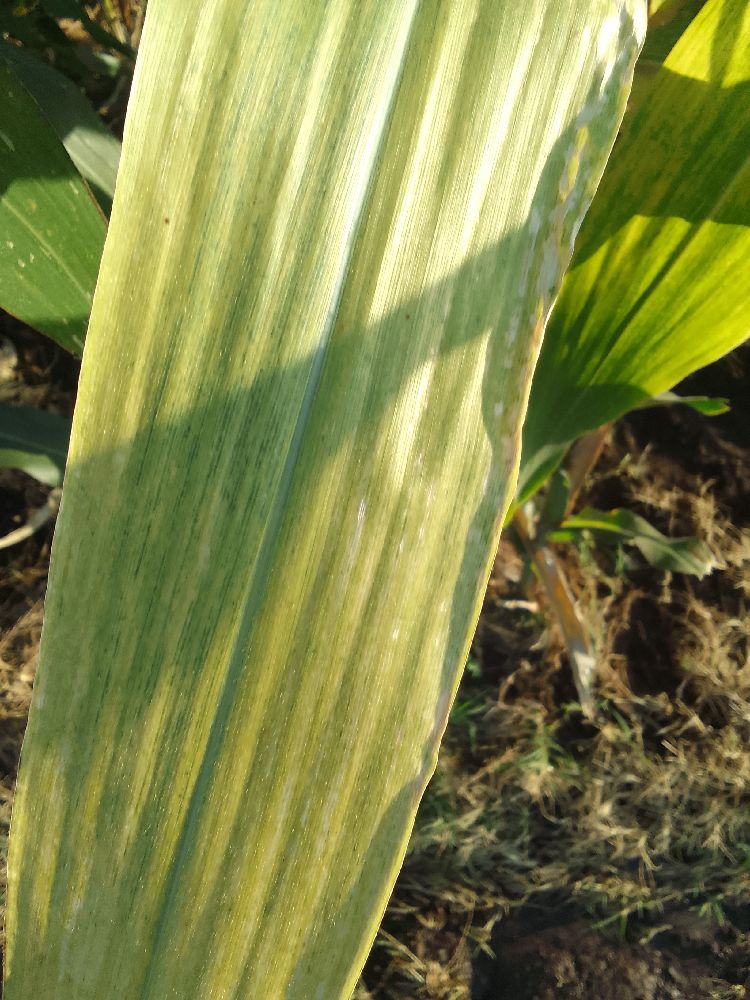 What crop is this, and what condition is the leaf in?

maize, maize lethal necrosis
